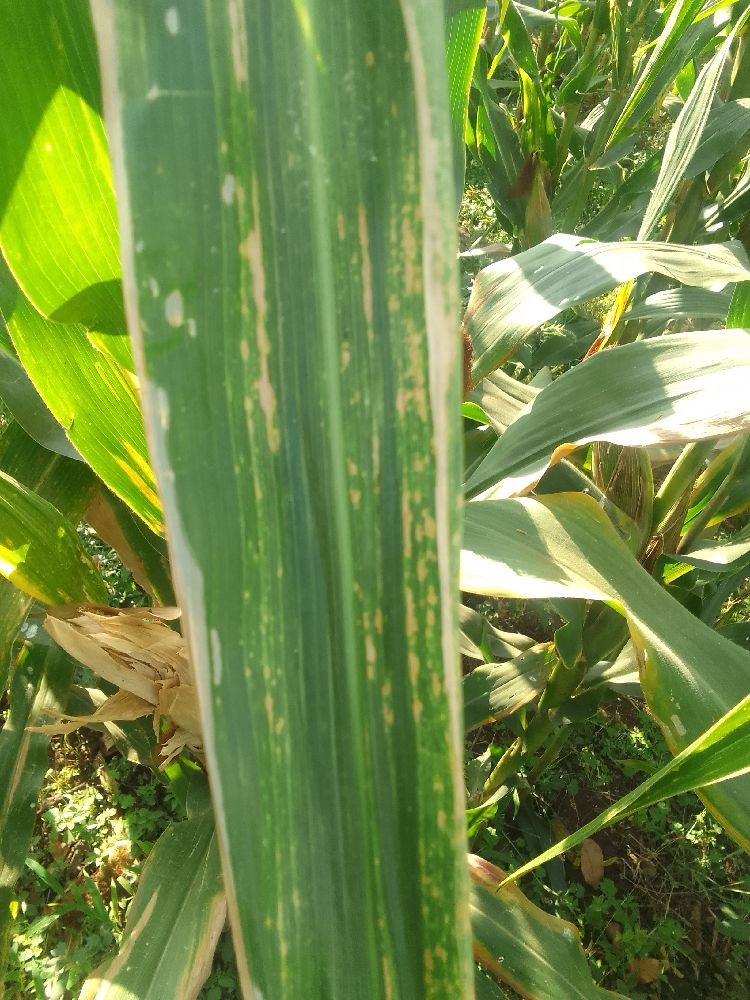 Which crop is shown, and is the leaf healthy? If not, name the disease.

maize, maize lethal necrosis
